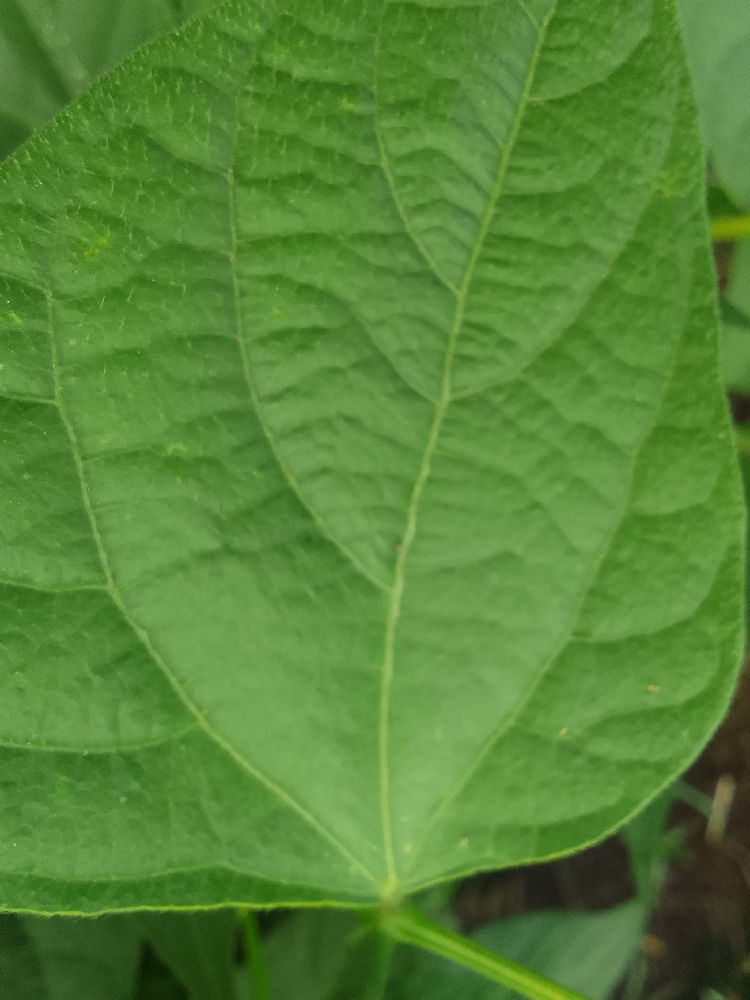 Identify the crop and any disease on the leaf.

common bean, healthy
